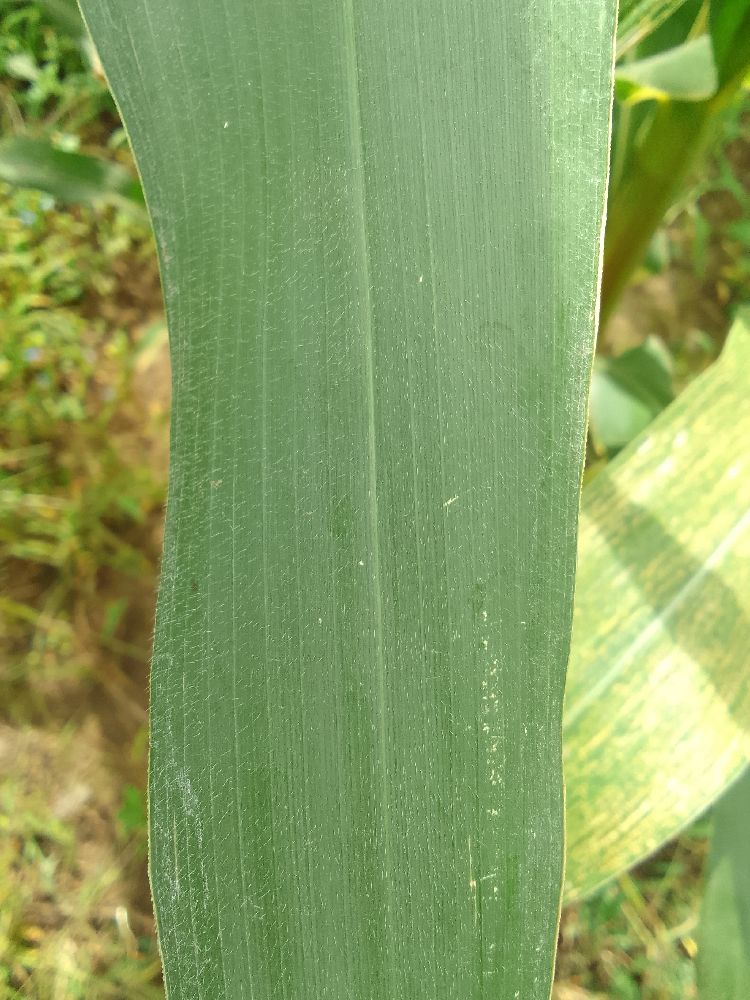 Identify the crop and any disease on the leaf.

maize, healthy
